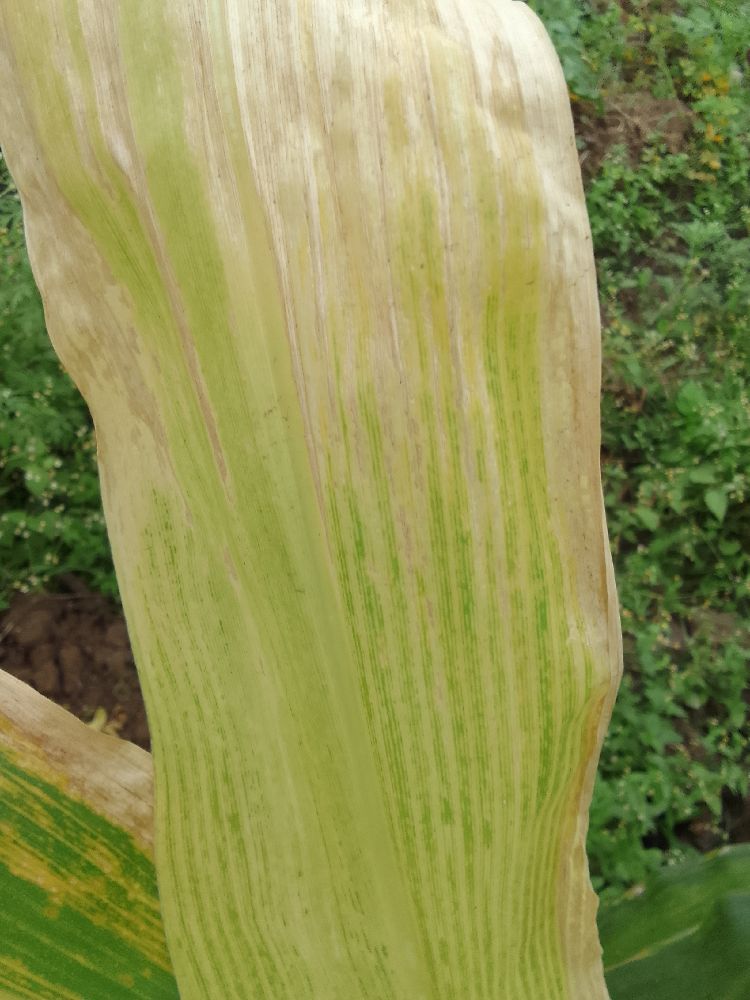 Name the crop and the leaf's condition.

maize, maize lethal necrosis
